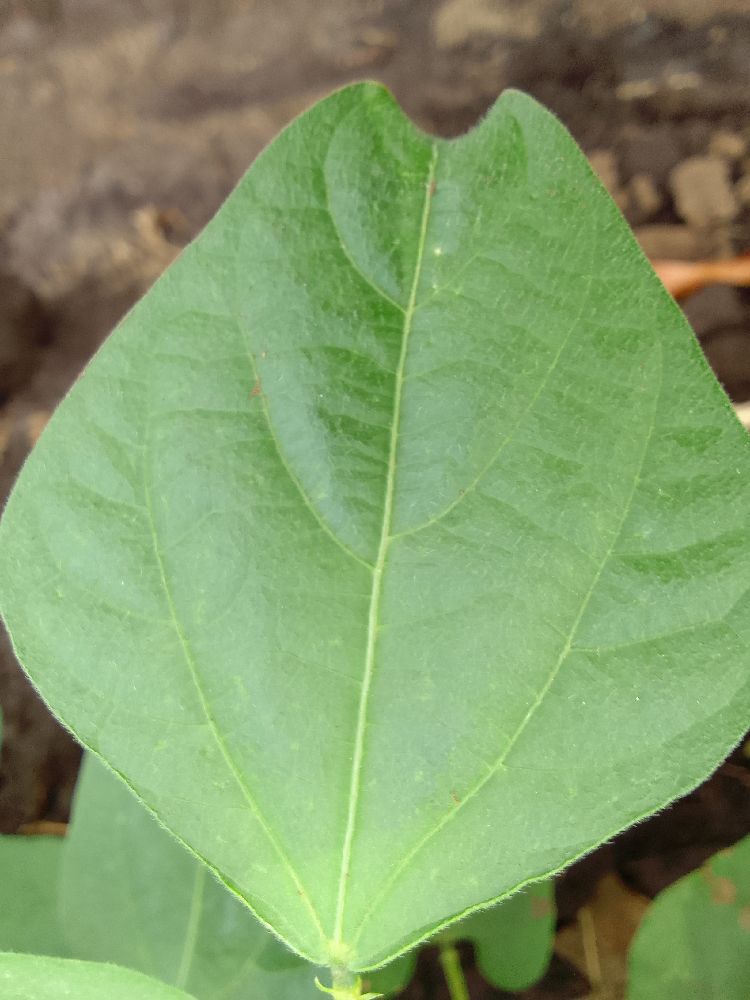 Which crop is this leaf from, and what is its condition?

common bean, healthy
